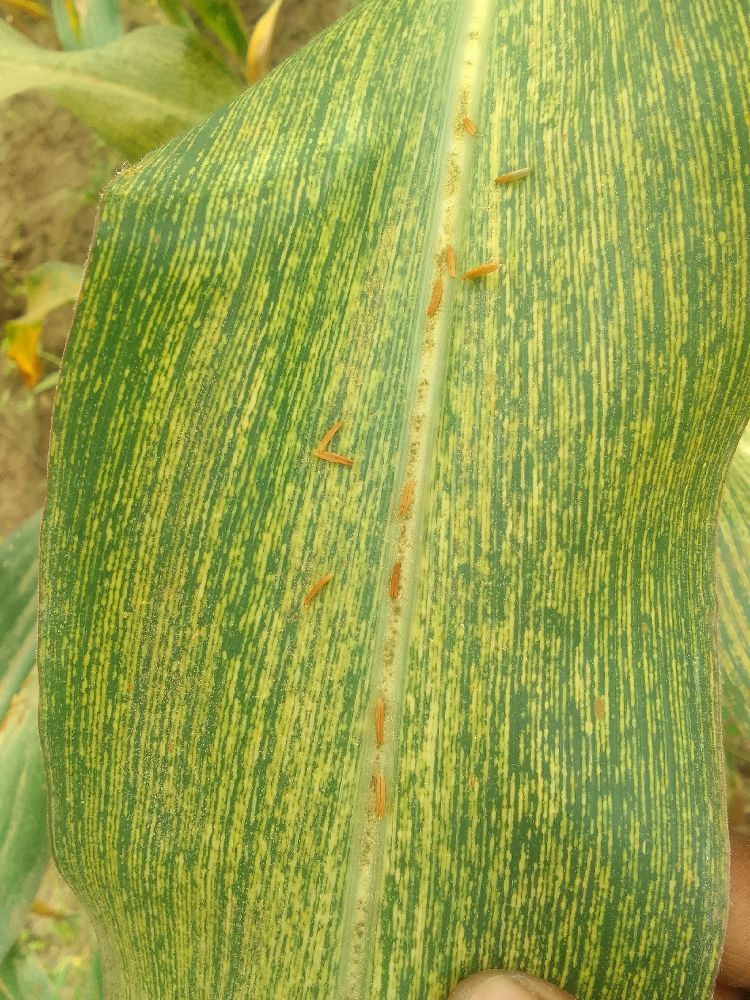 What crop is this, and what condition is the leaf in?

maize, maize streak virus
